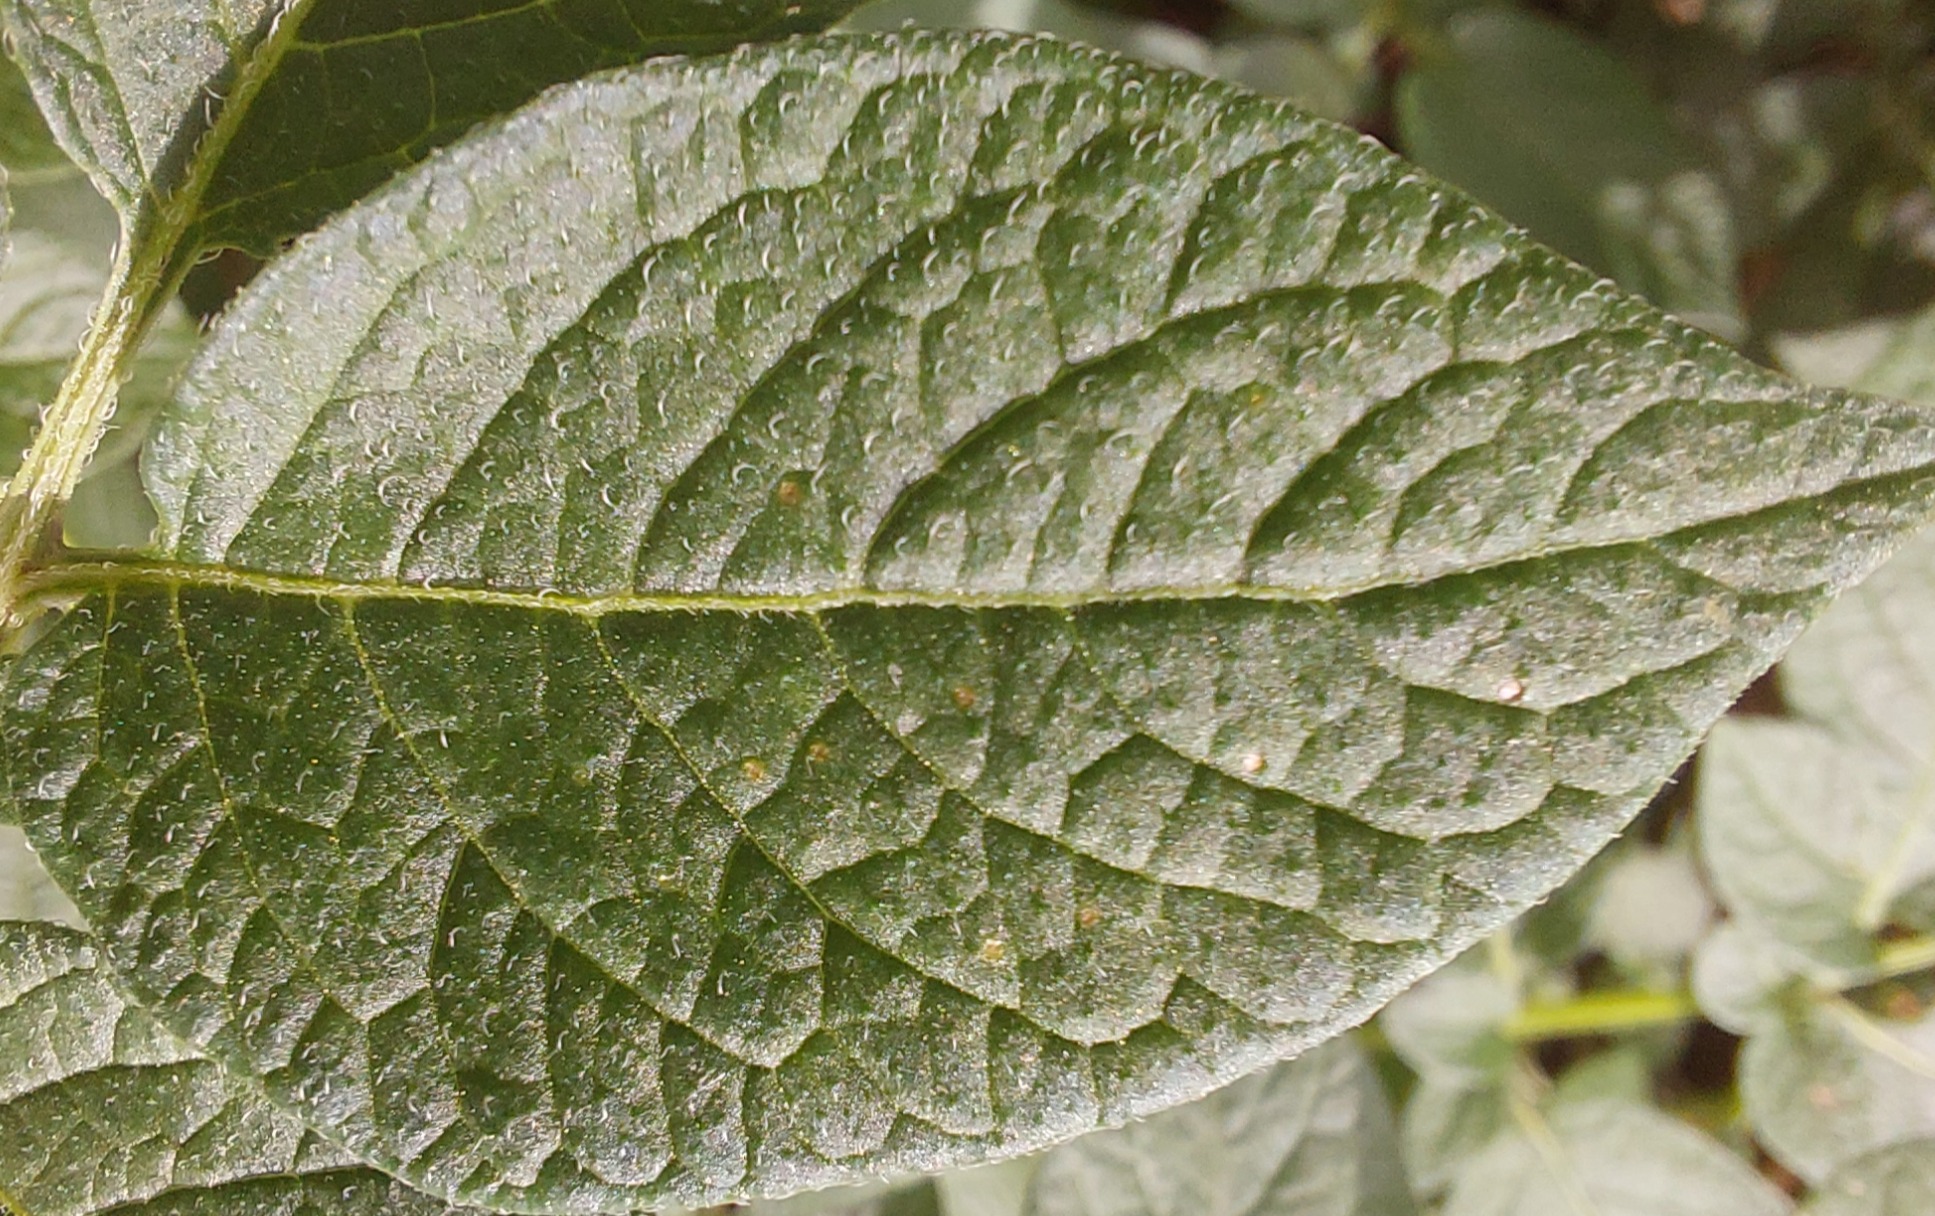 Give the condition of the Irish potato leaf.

healthy
